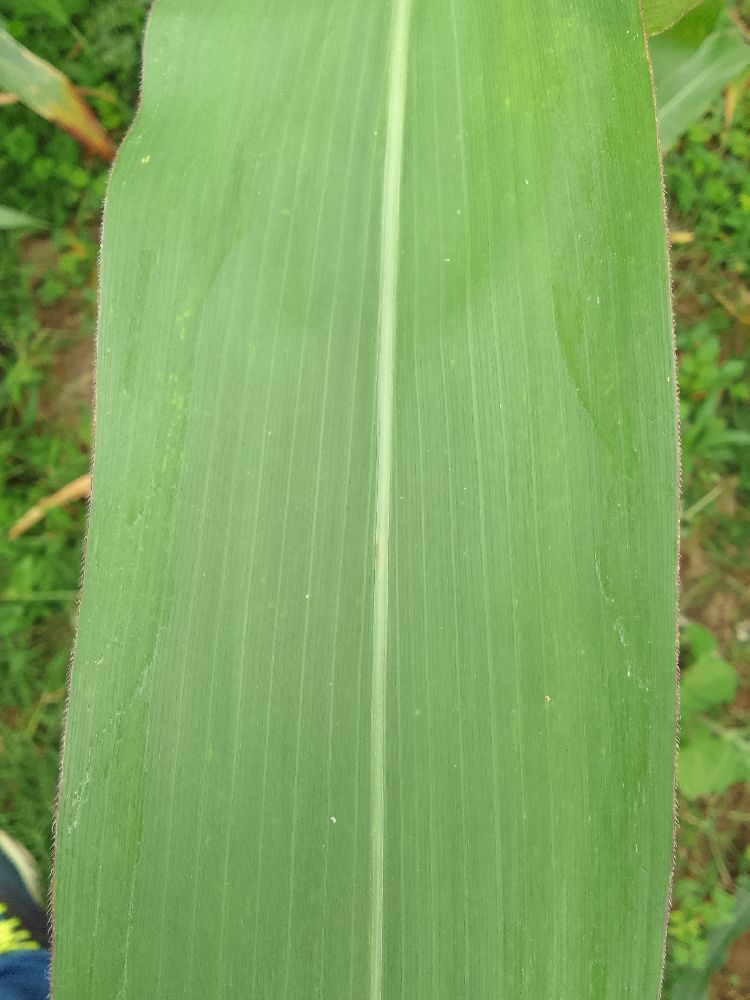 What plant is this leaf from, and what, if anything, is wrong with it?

maize, healthy
